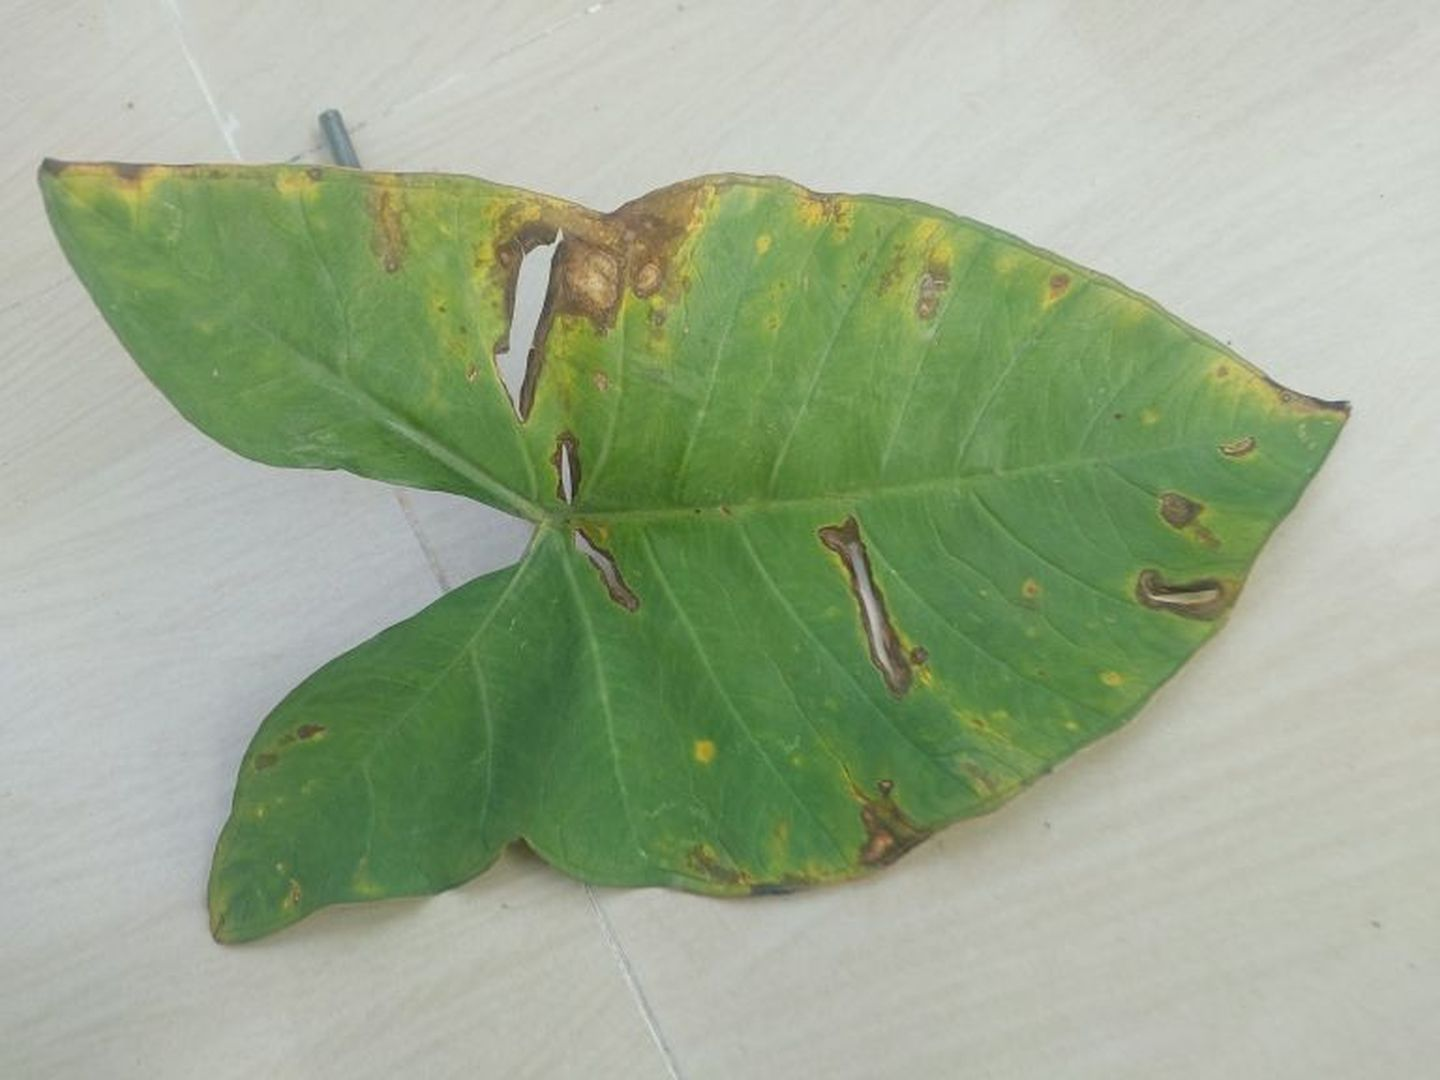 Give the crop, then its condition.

taro, leaf blight
